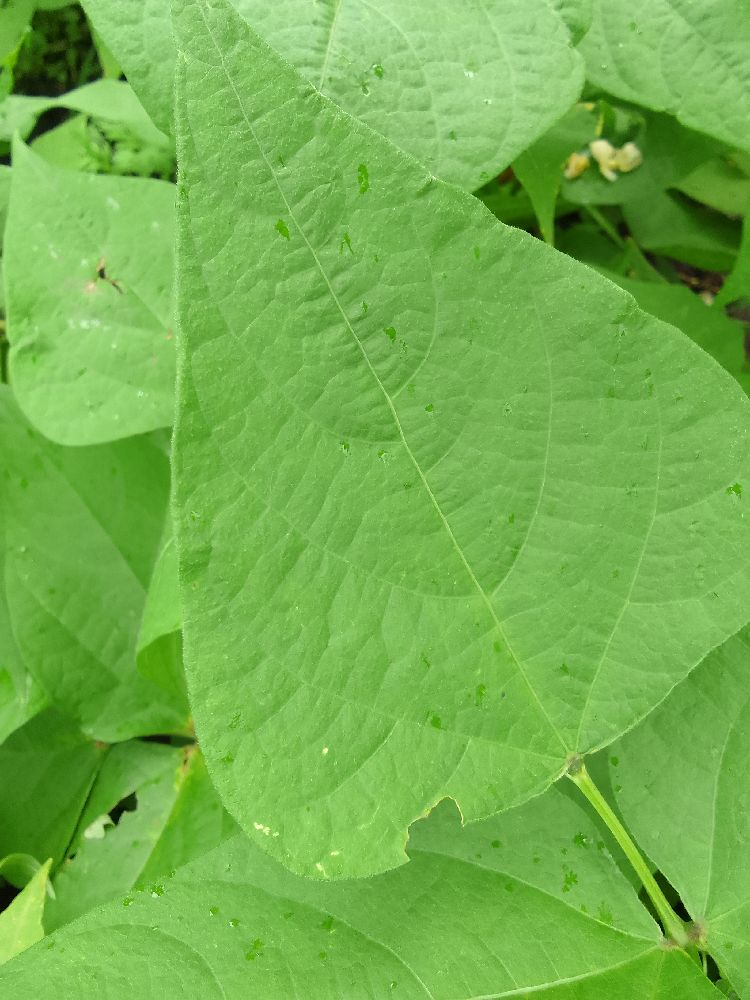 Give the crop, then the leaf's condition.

common bean, healthy
